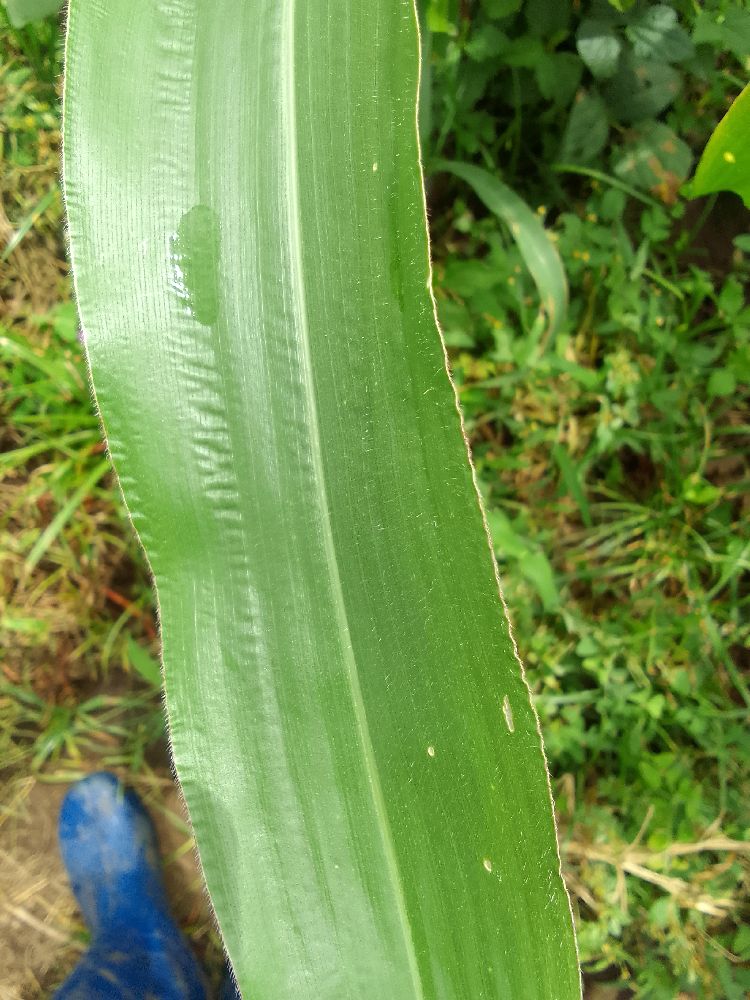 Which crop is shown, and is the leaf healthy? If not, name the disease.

maize, healthy
